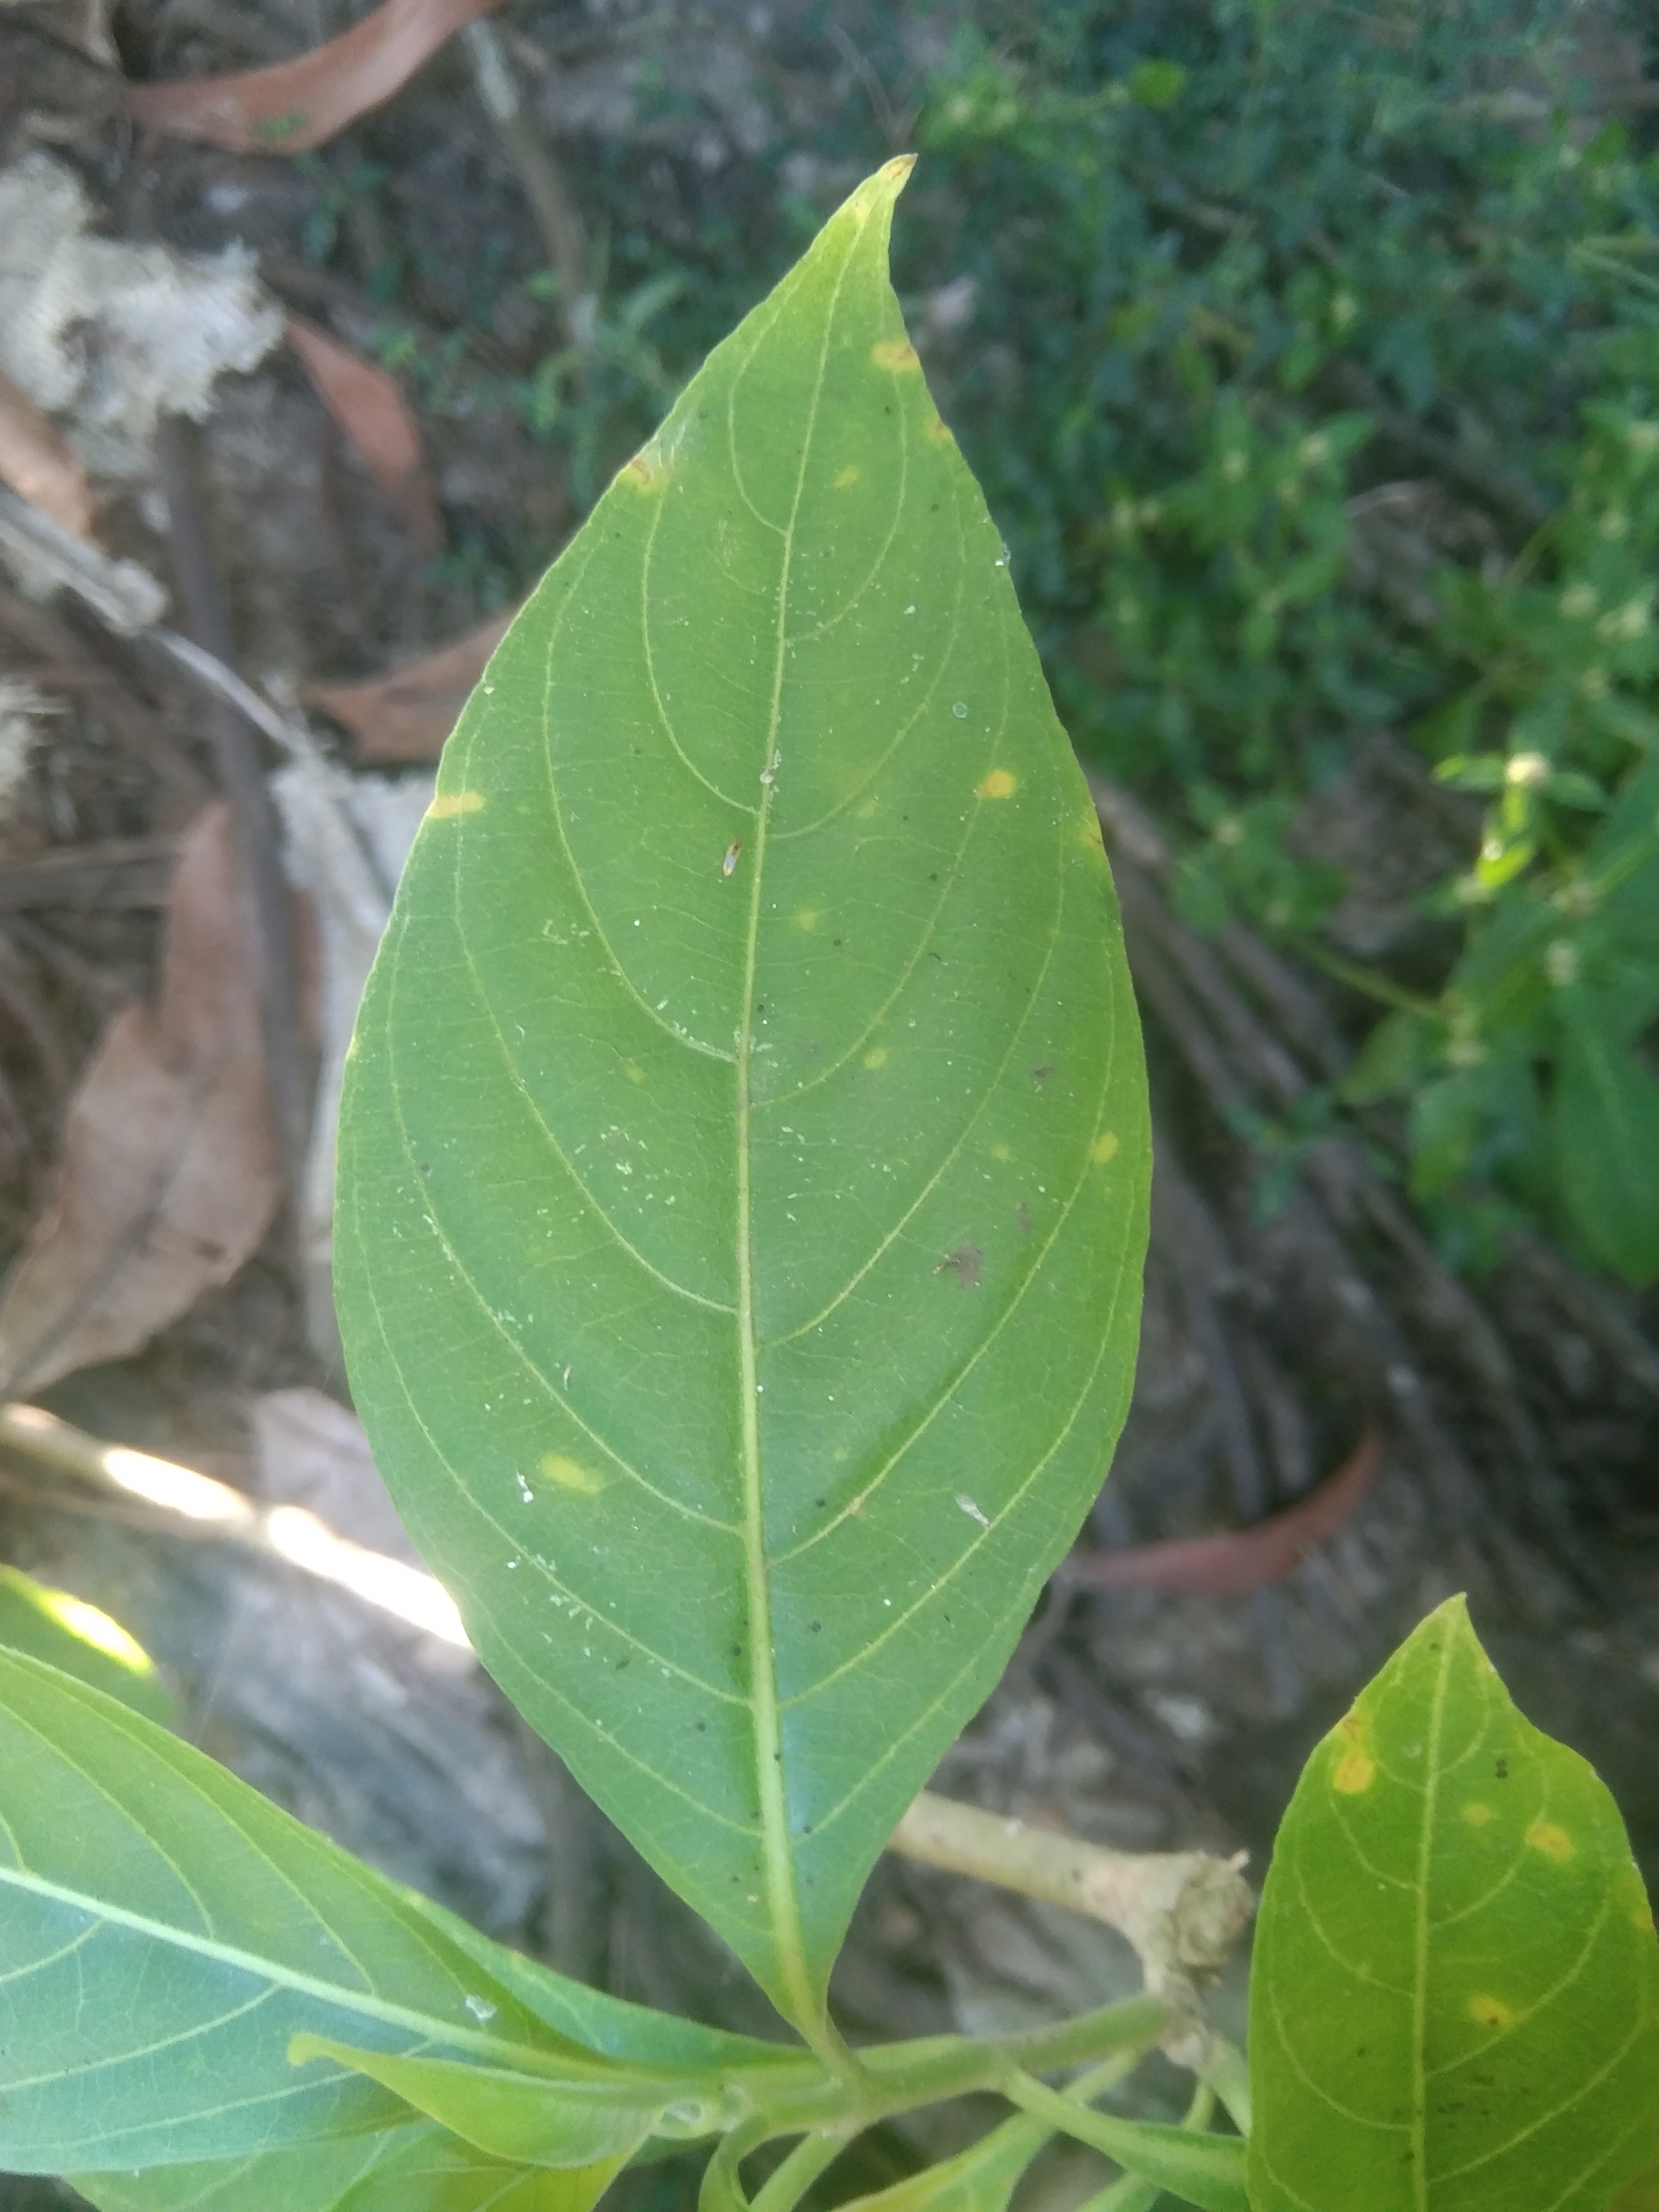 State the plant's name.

vasaka
